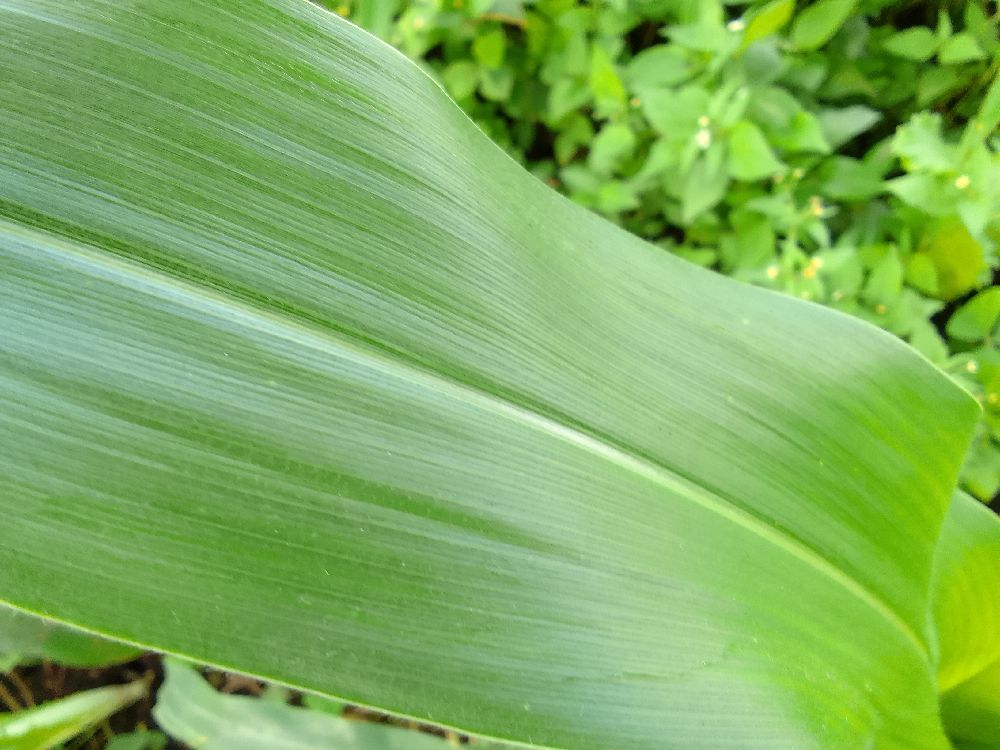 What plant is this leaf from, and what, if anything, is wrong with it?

maize, healthy
